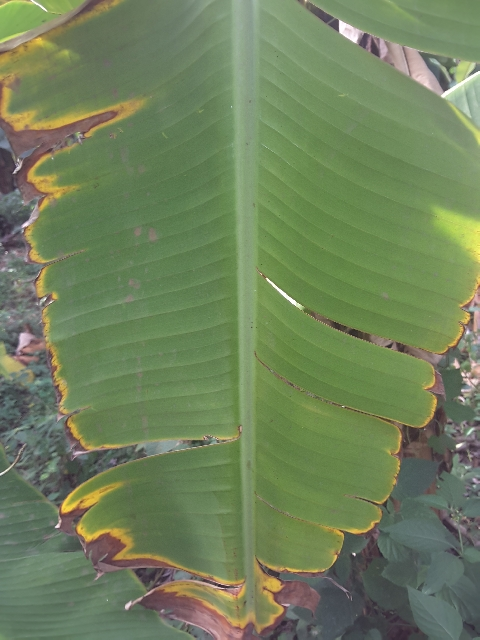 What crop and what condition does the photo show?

banana, fusarium wilt race 1
